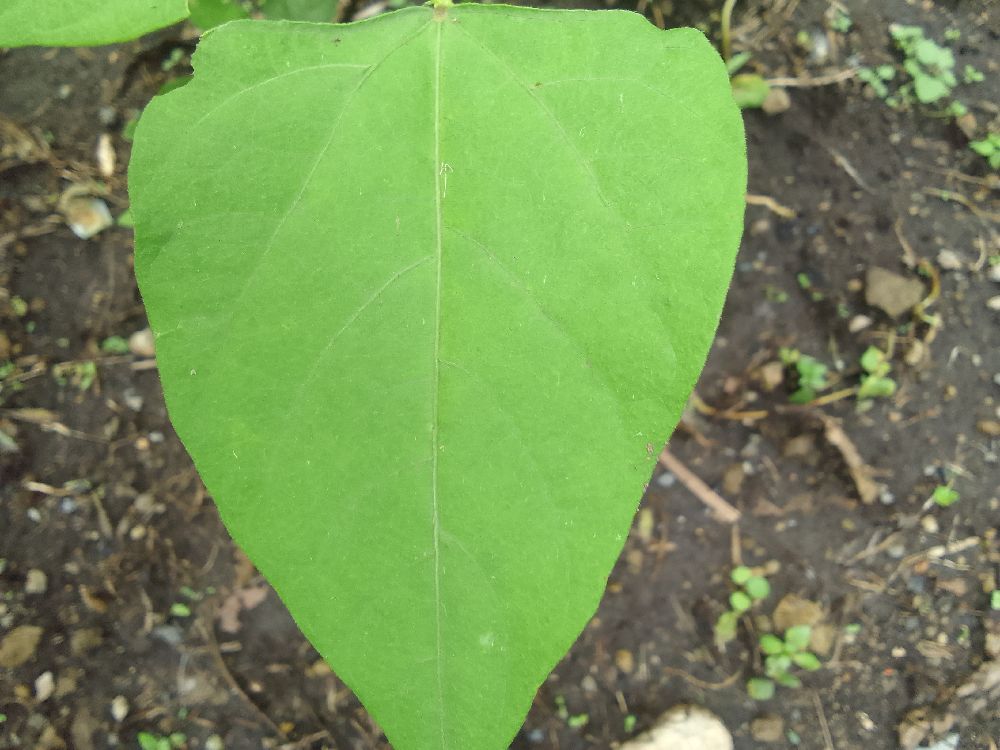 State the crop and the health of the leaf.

common bean, healthy
